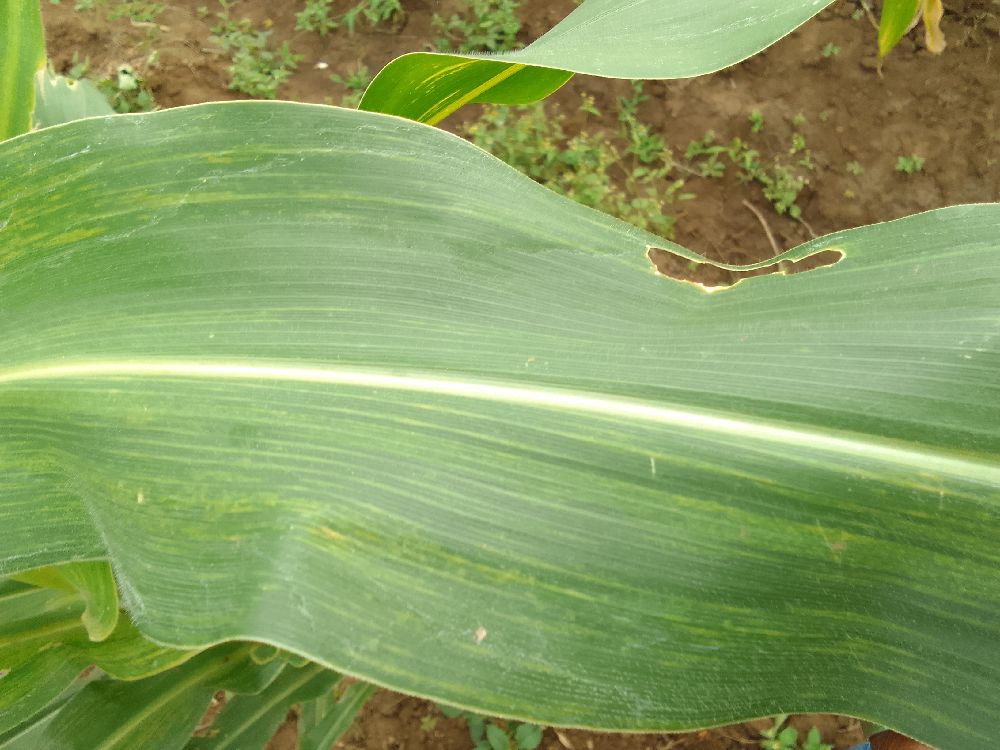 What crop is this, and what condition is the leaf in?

maize, maize lethal necrosis
